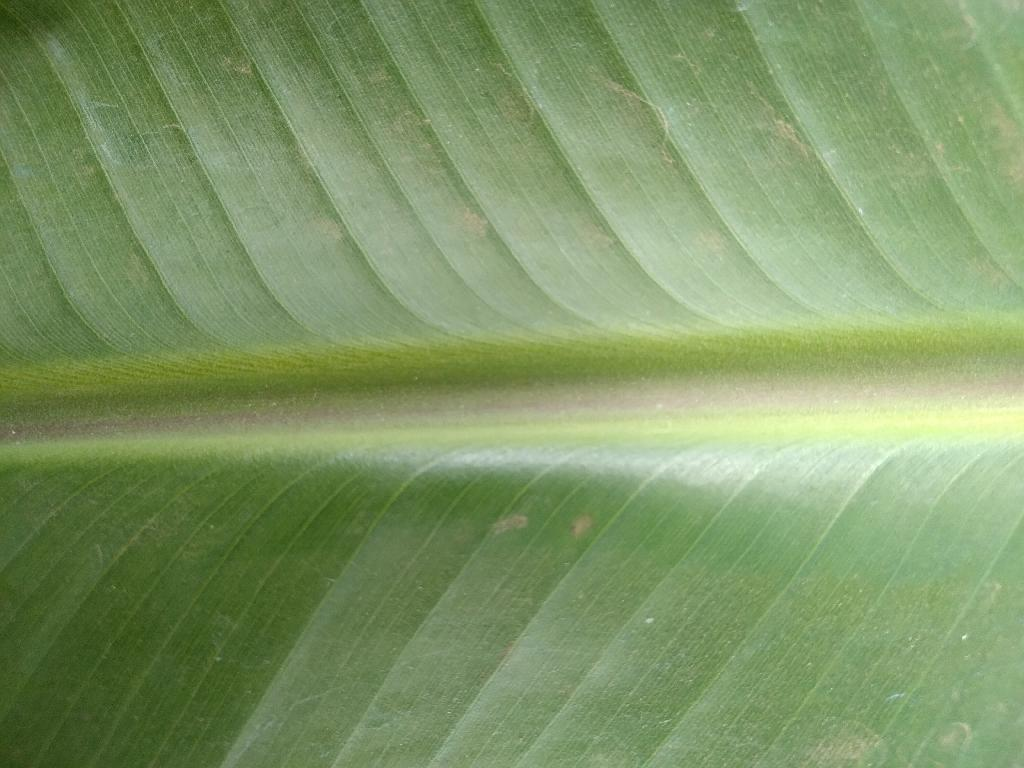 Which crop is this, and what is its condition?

banana, healthy
